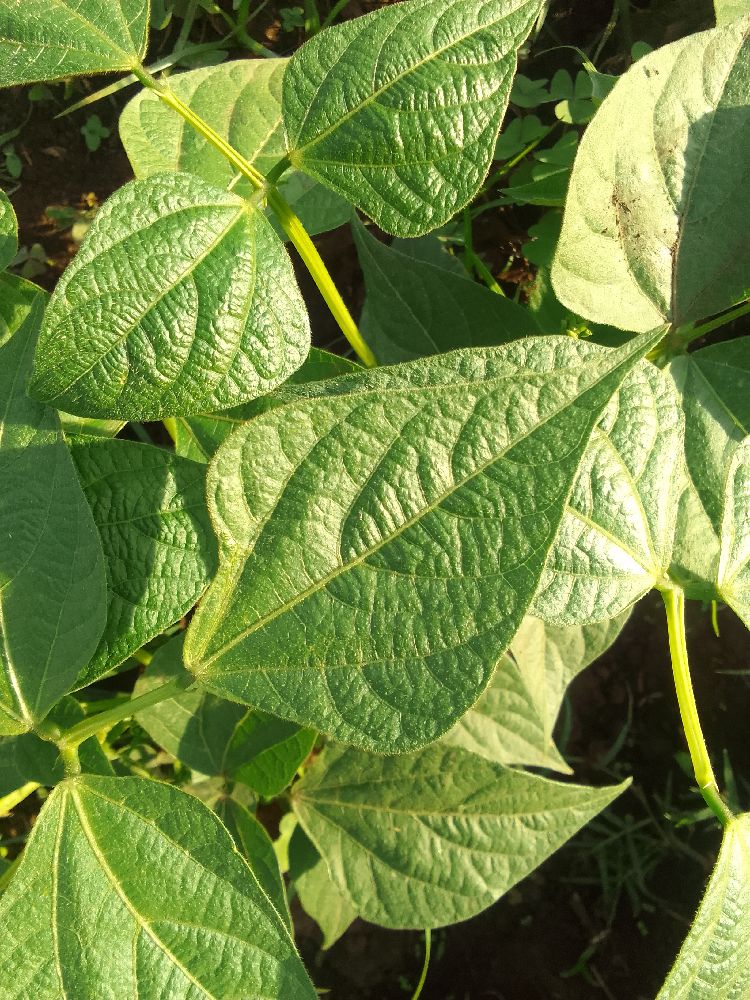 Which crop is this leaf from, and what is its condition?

common bean, healthy
